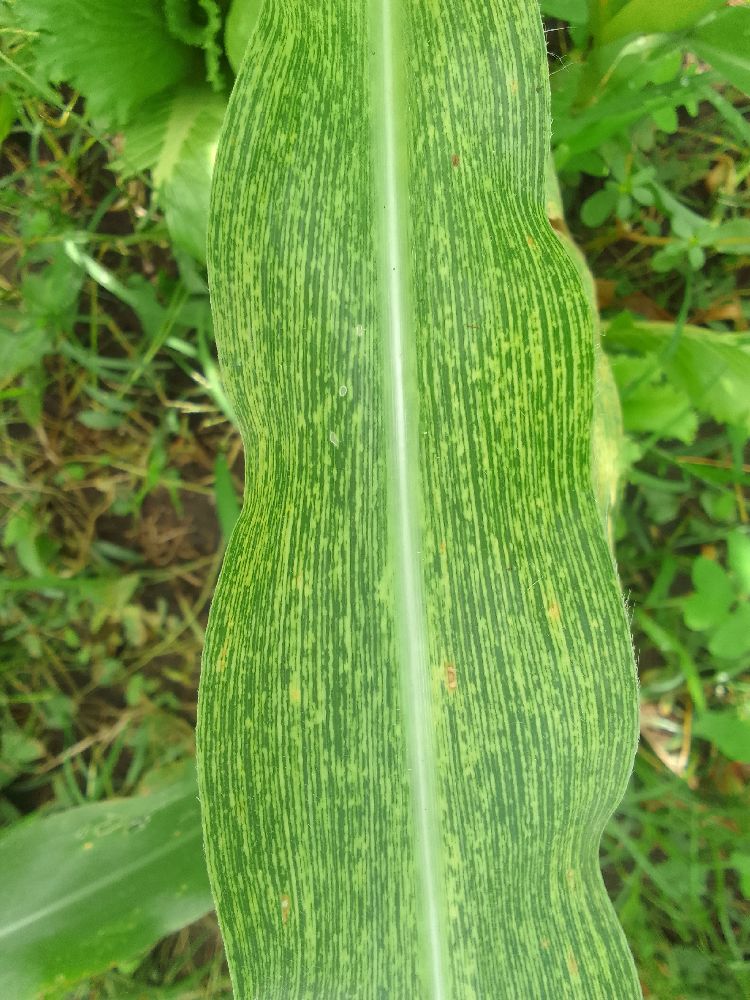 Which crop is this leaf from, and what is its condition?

maize, maize streak virus
